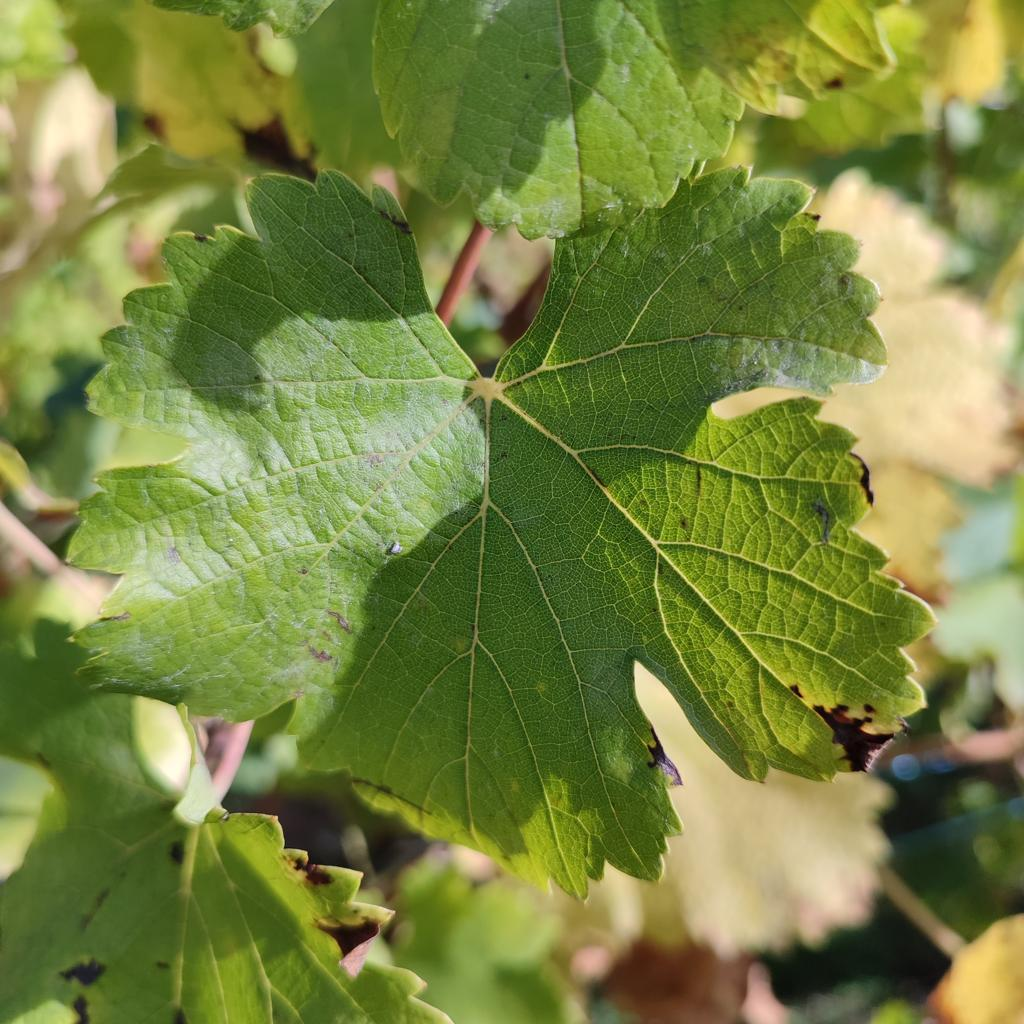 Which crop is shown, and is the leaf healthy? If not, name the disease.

grapevine, powdery mildew
